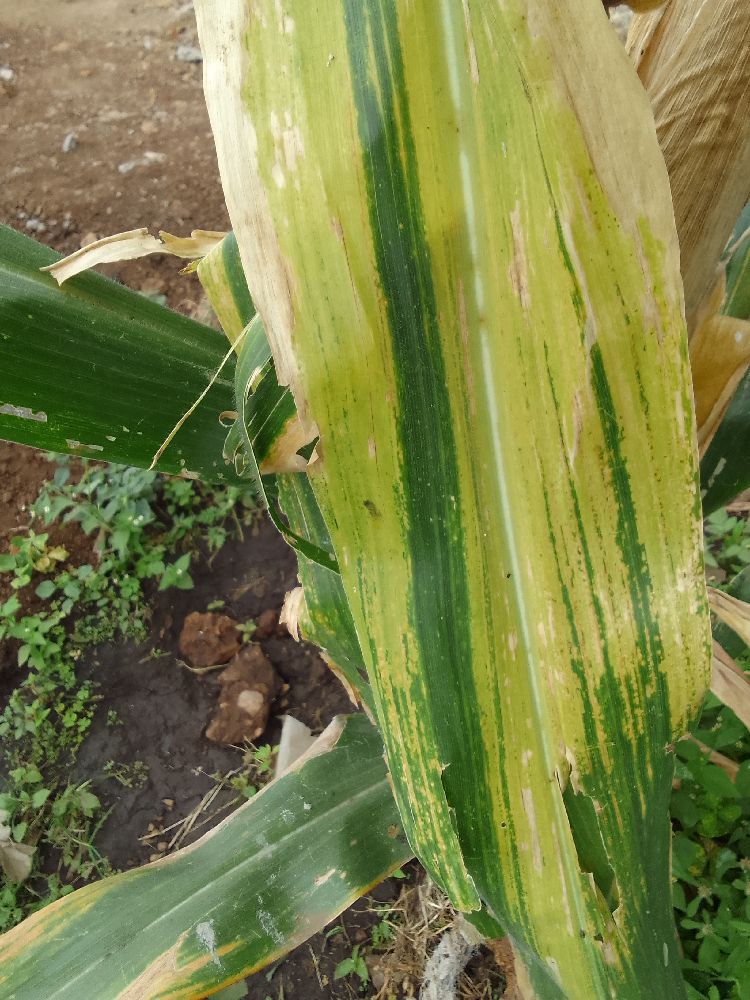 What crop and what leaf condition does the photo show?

maize, maize lethal necrosis
